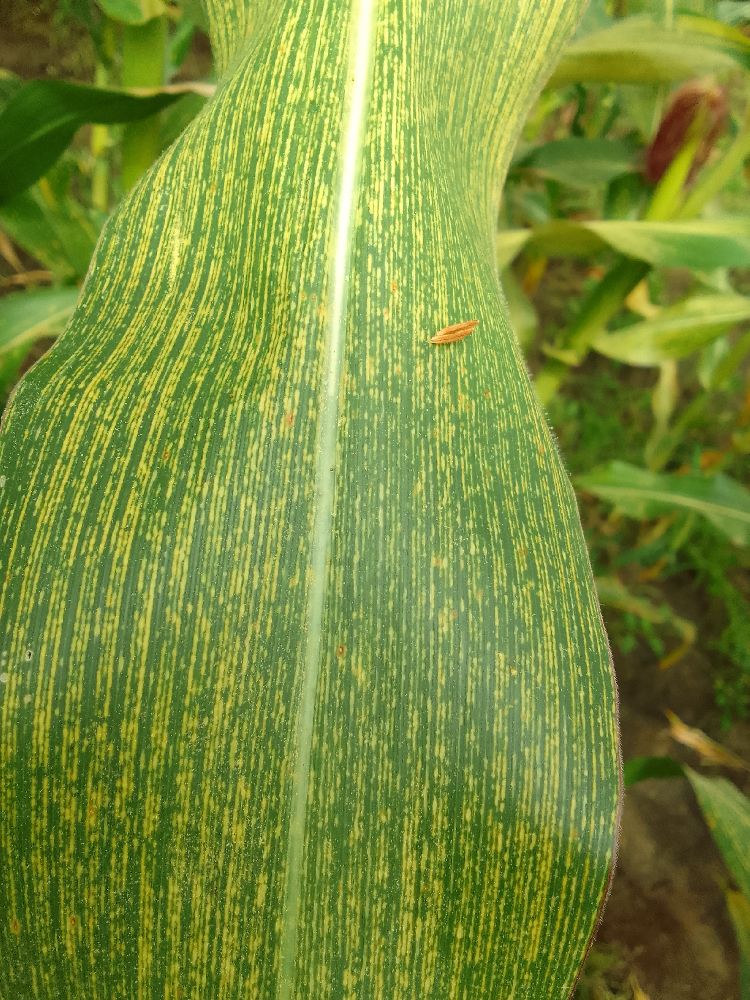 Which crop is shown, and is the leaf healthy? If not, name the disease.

maize, maize streak virus
